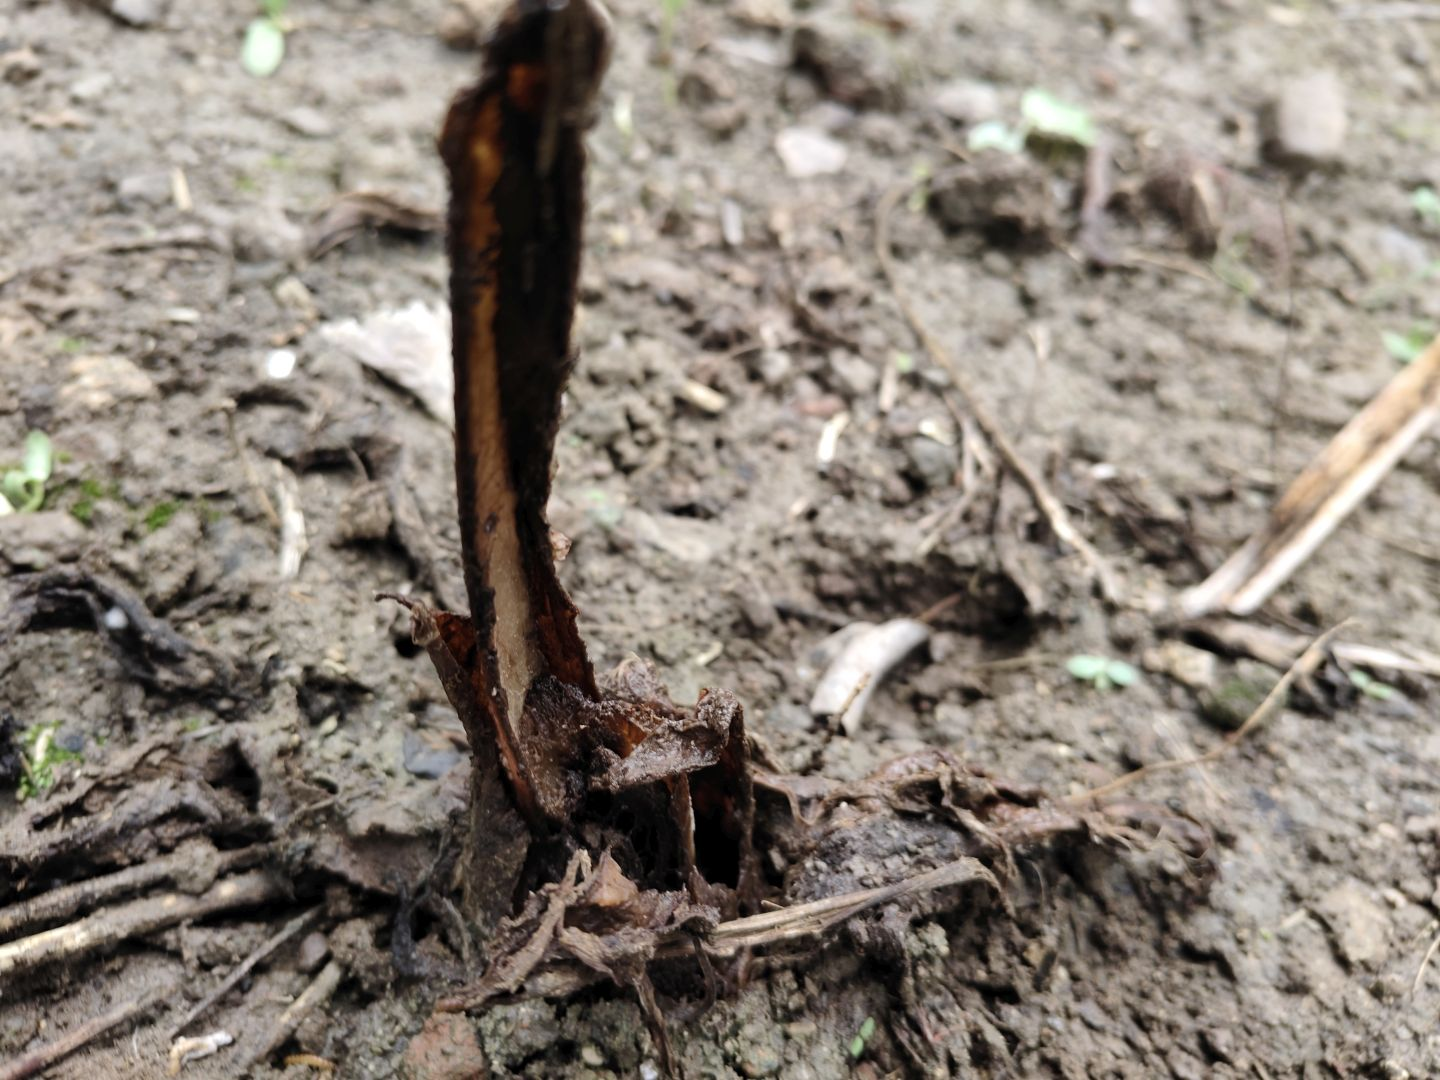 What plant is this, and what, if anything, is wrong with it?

taro, root rot
